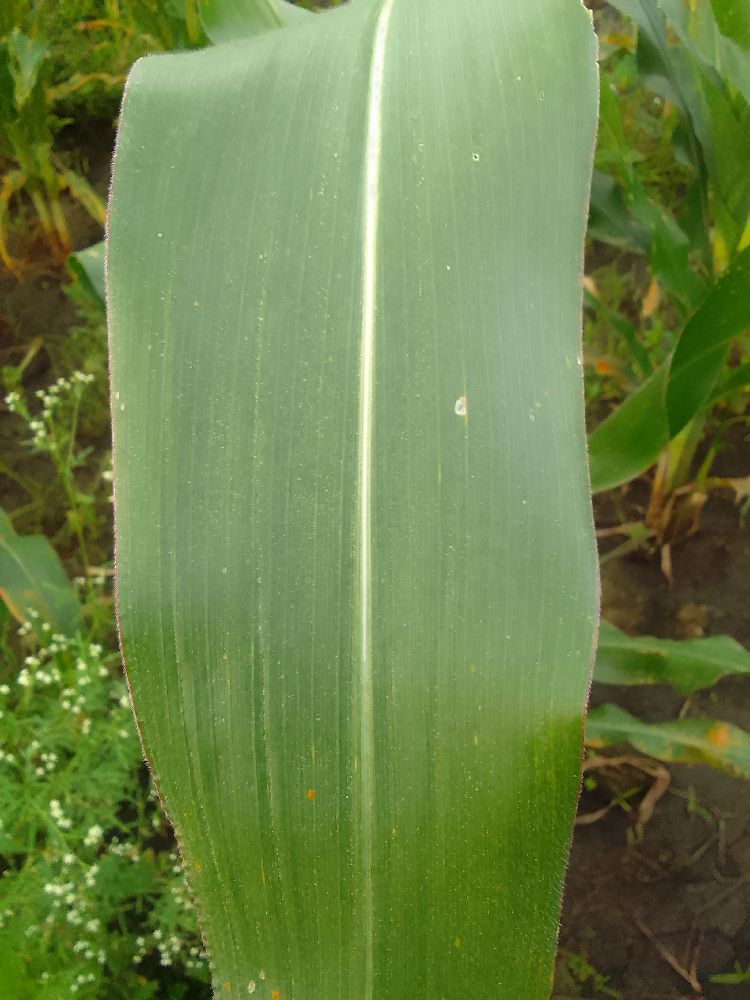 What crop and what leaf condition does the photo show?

maize, healthy
